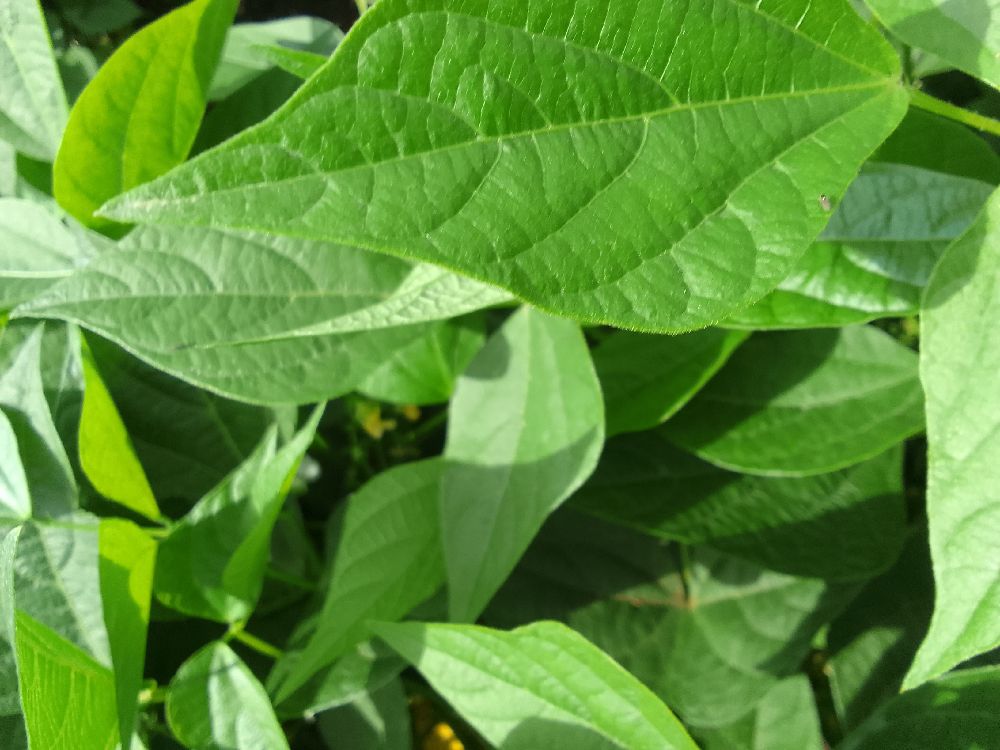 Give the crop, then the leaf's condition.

common bean, healthy
